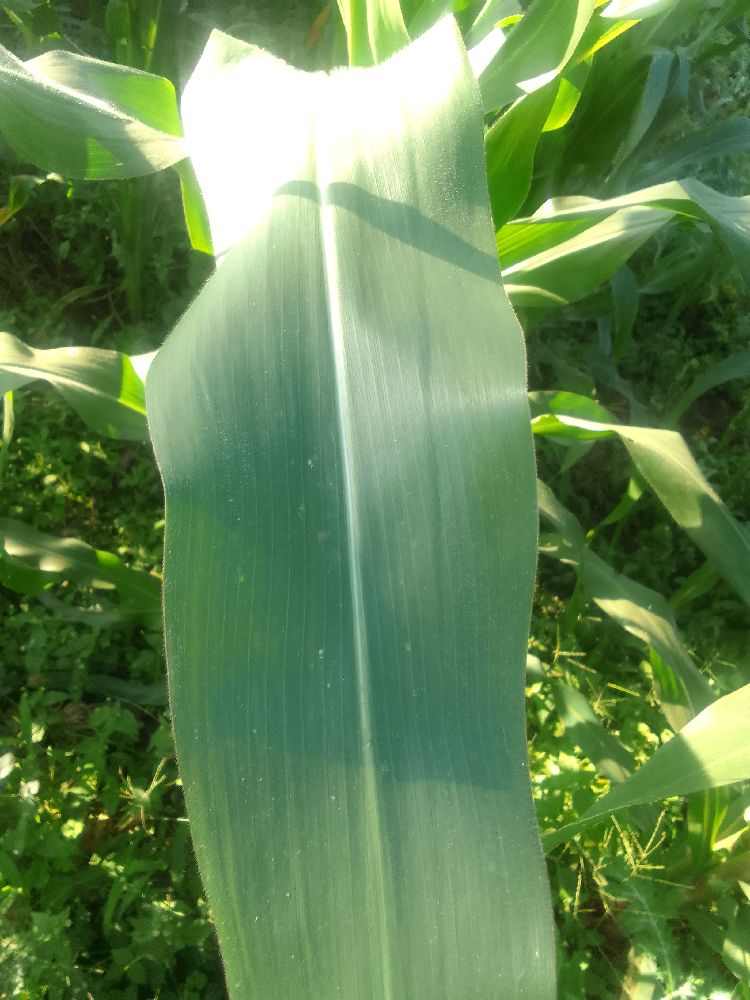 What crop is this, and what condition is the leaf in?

maize, healthy
